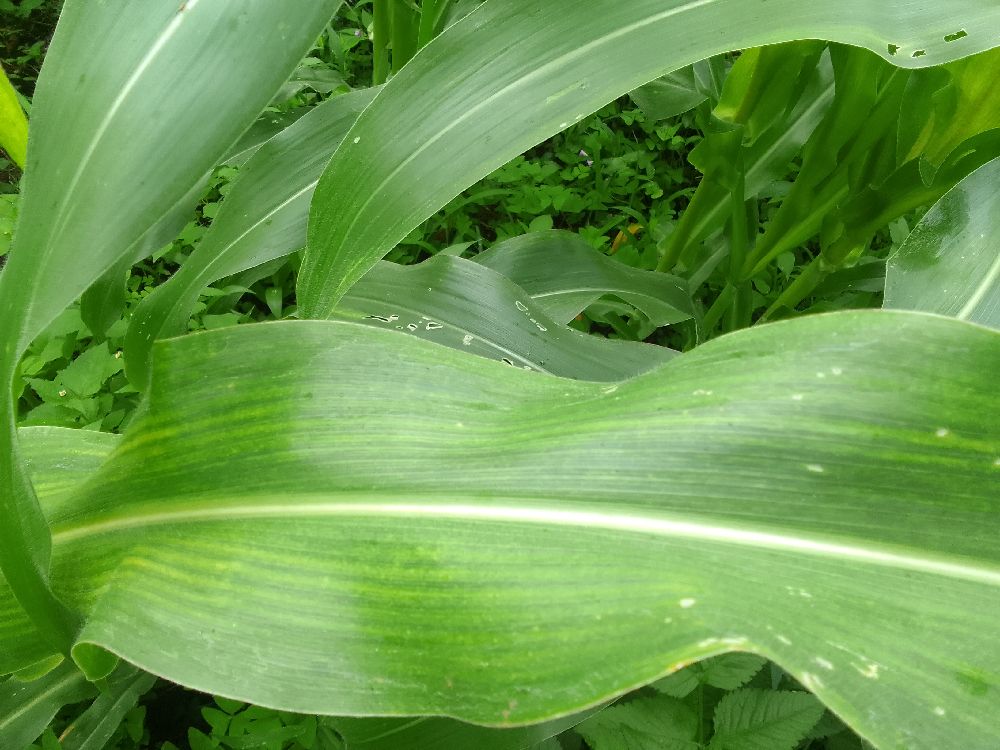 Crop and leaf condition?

maize, maize lethal necrosis
